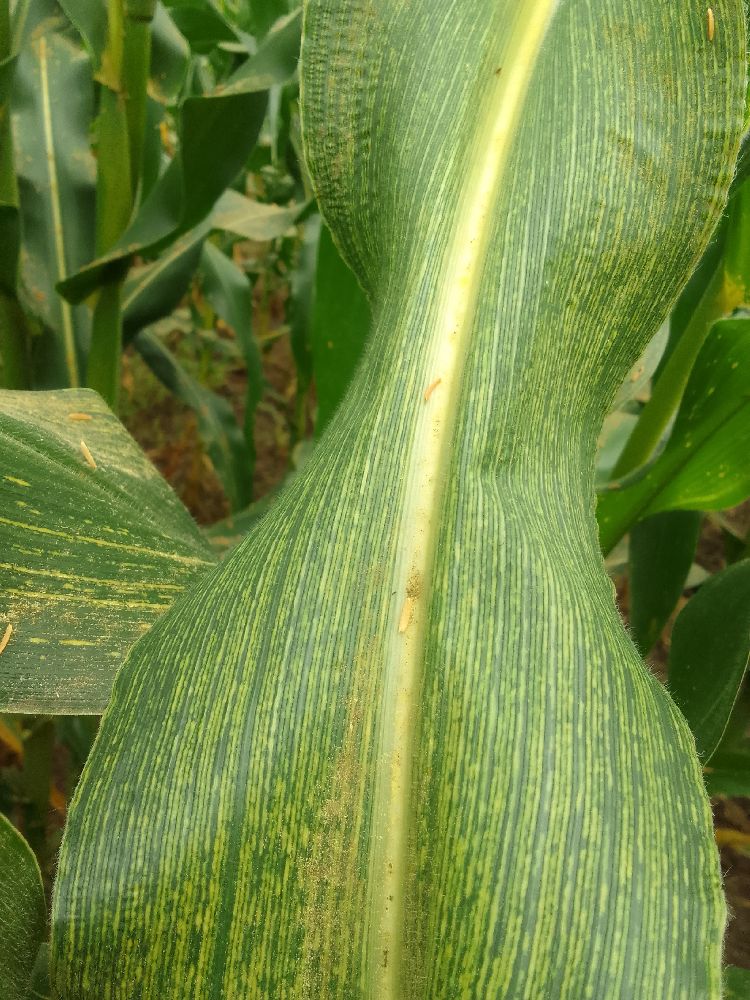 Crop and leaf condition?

maize, maize streak virus
